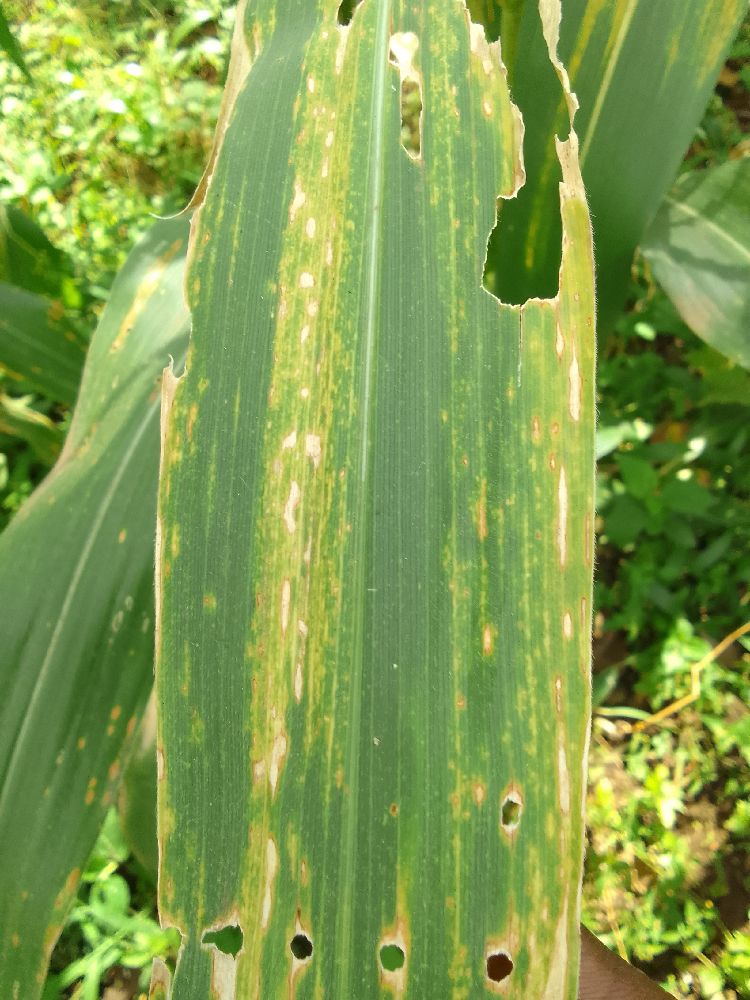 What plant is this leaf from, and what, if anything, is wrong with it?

maize, maize lethal necrosis
